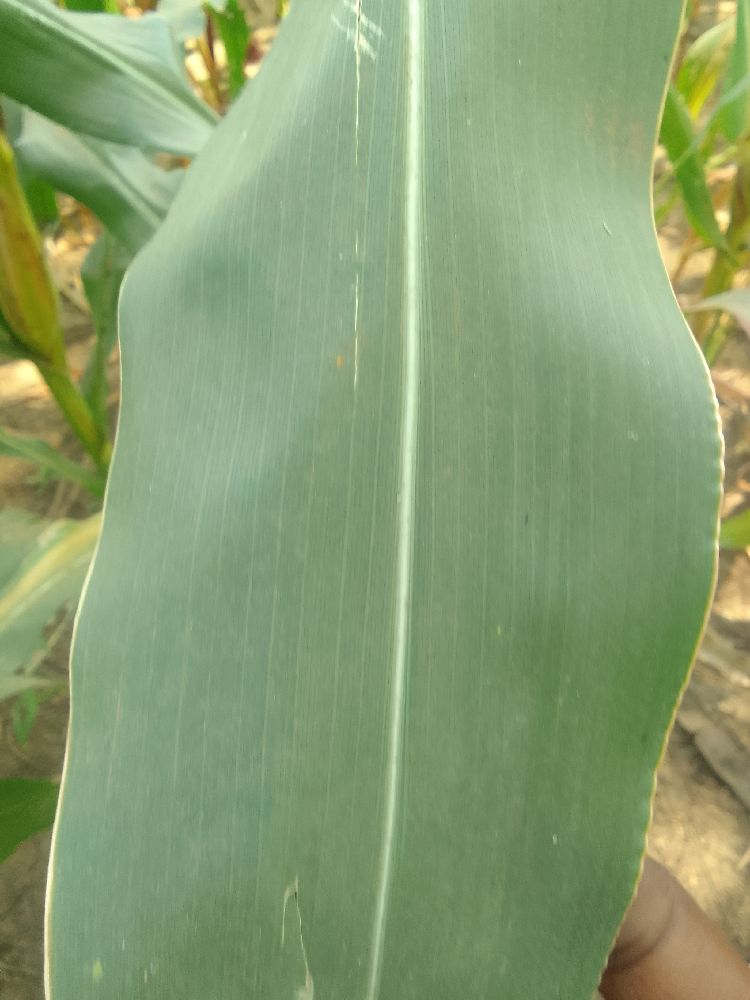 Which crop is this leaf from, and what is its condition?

maize, healthy
